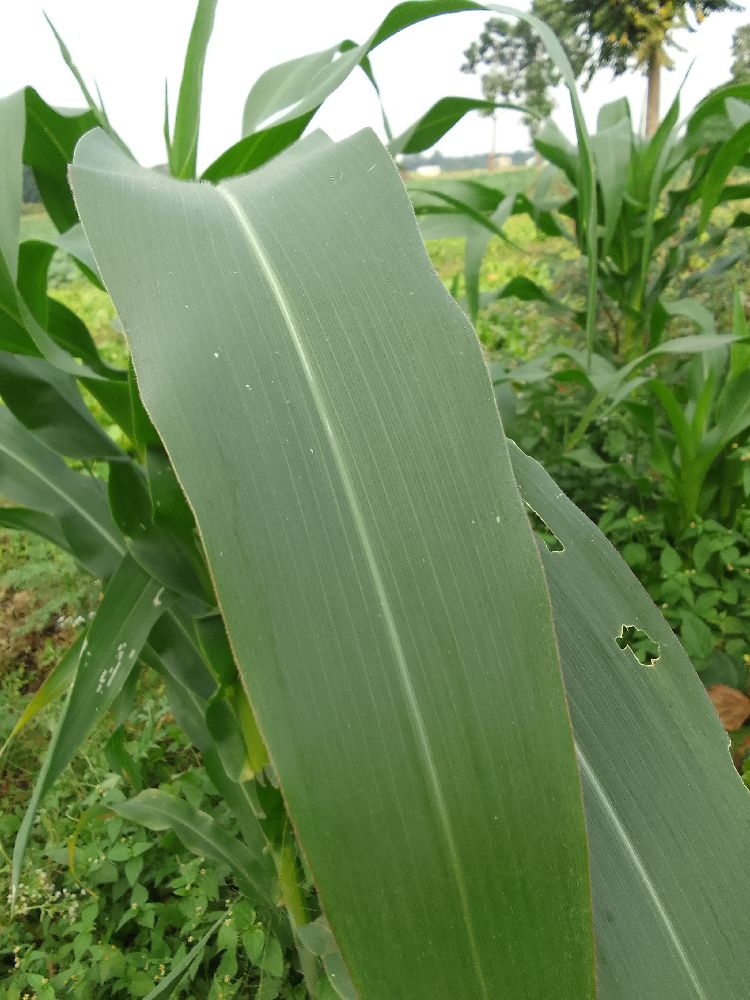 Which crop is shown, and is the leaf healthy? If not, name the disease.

maize, healthy
